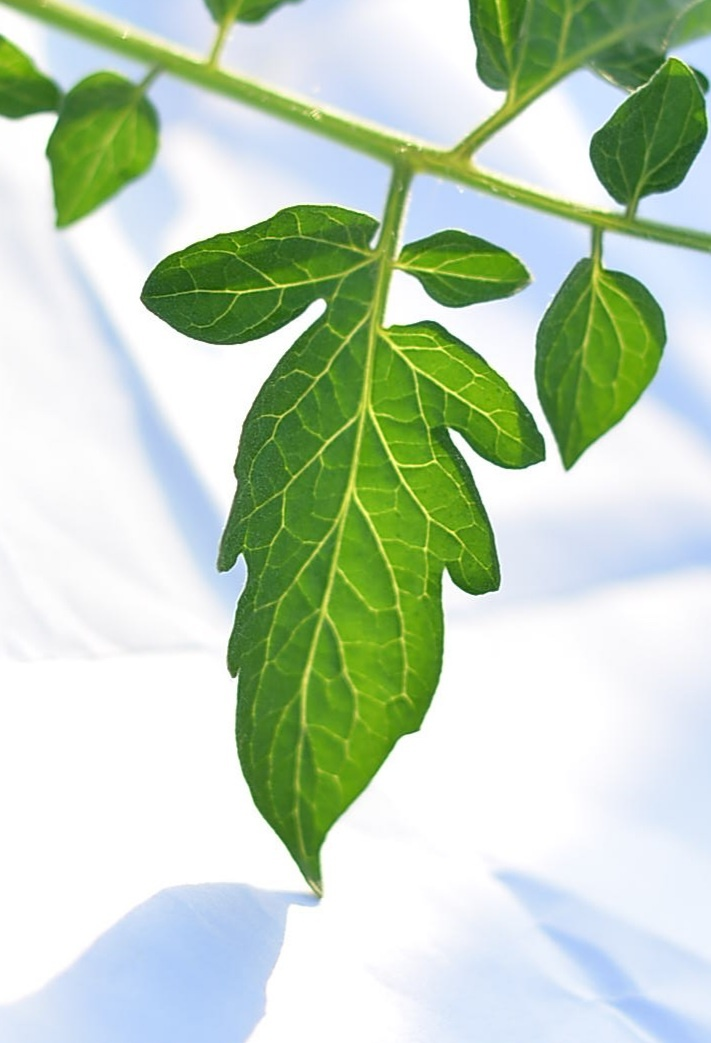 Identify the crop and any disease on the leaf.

tomato, healthy
